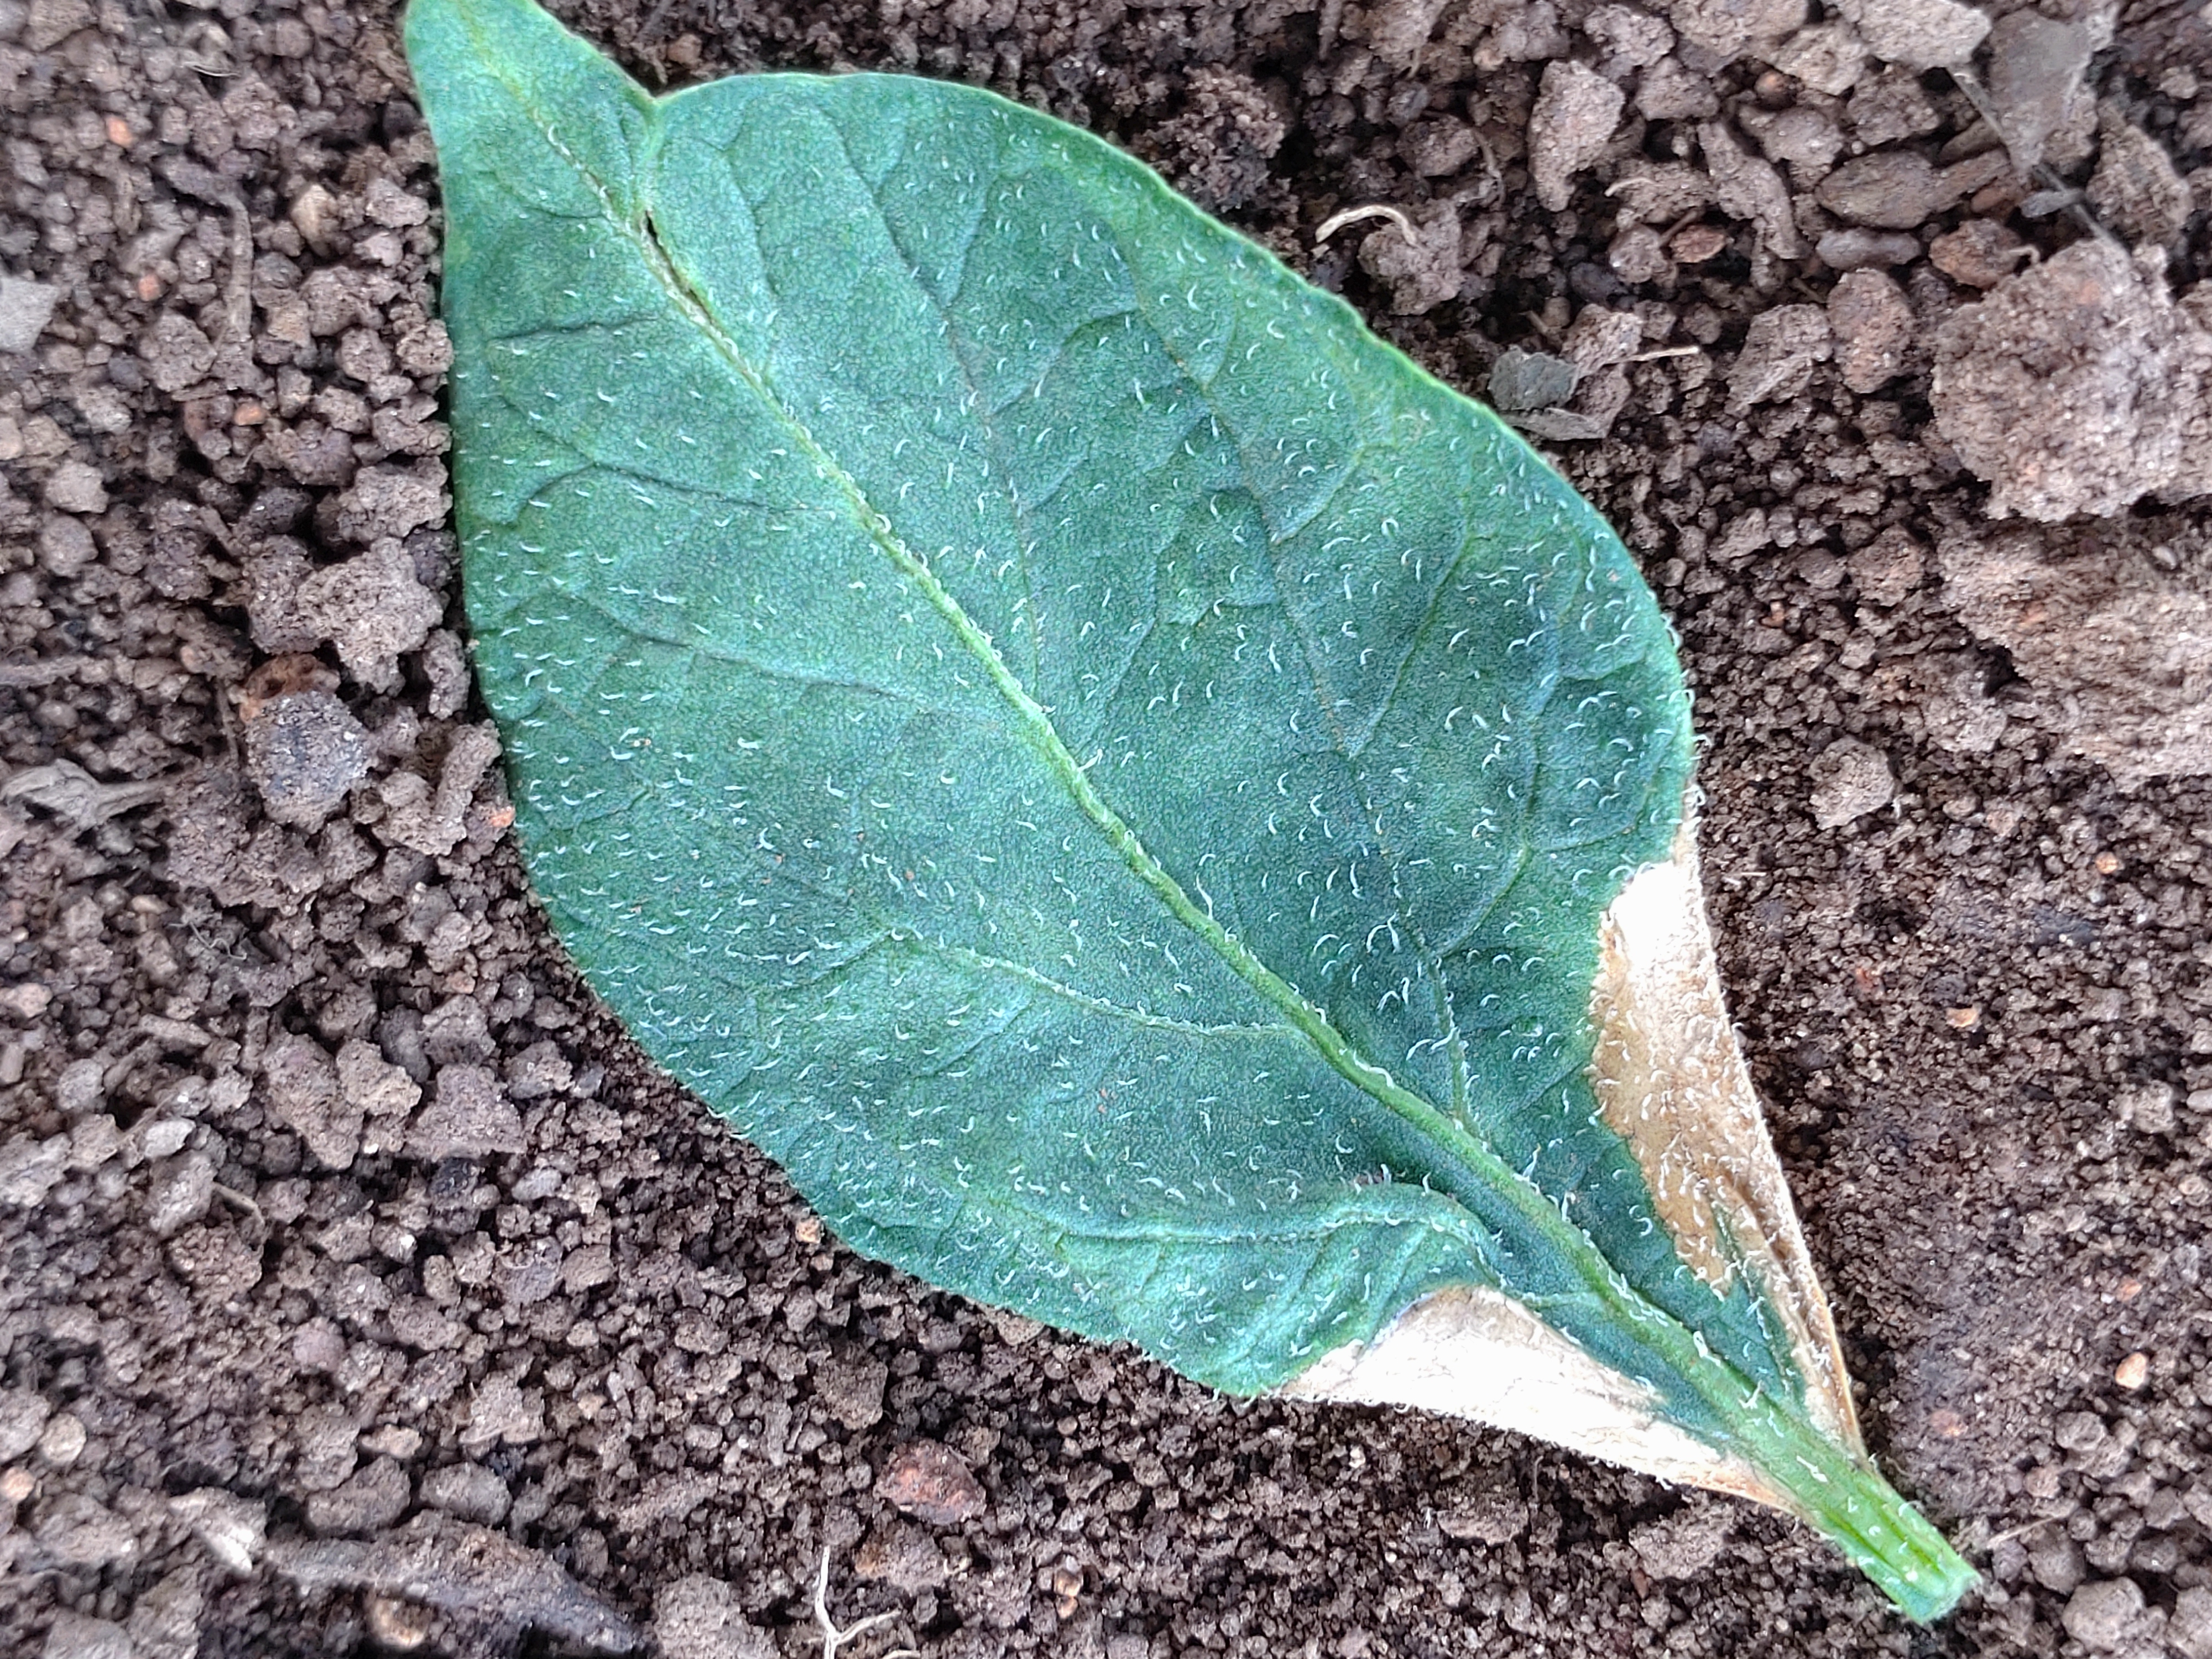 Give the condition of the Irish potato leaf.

early blight
